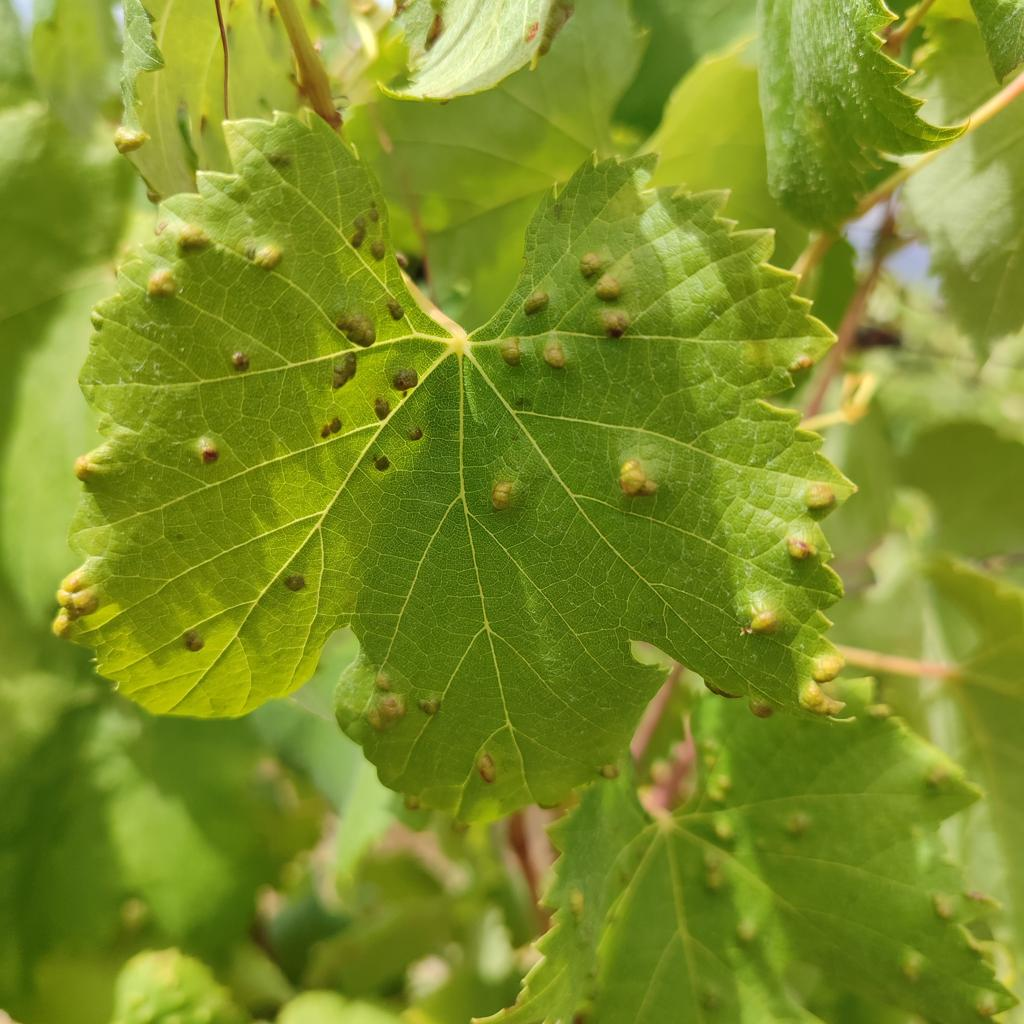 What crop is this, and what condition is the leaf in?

grapevine, erineum mite
